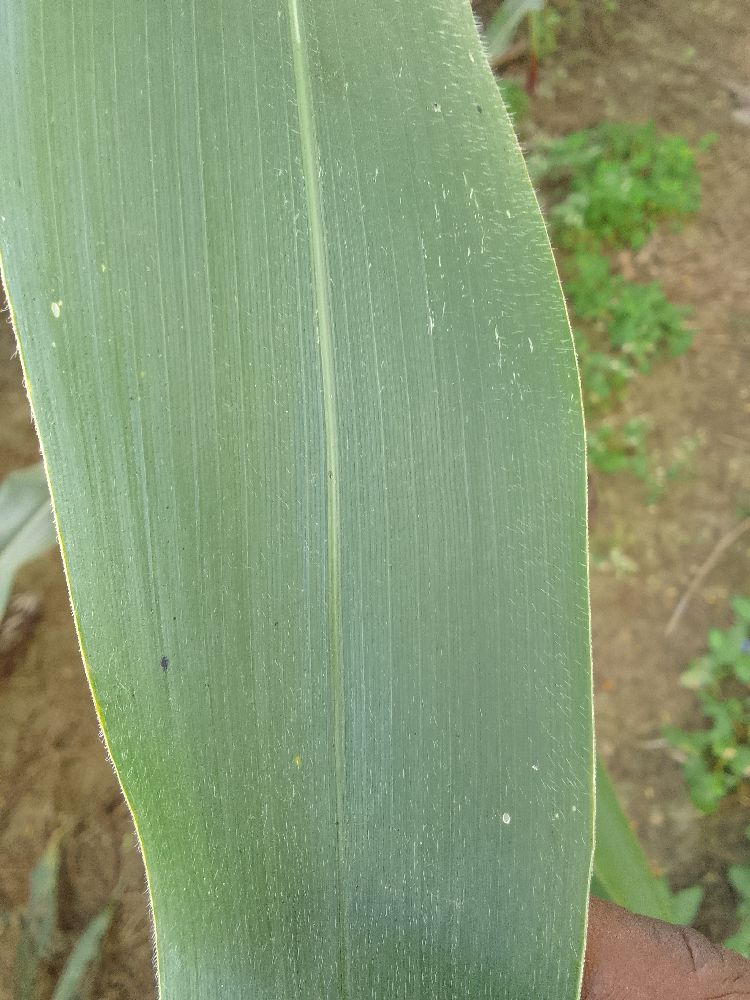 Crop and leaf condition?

maize, healthy
